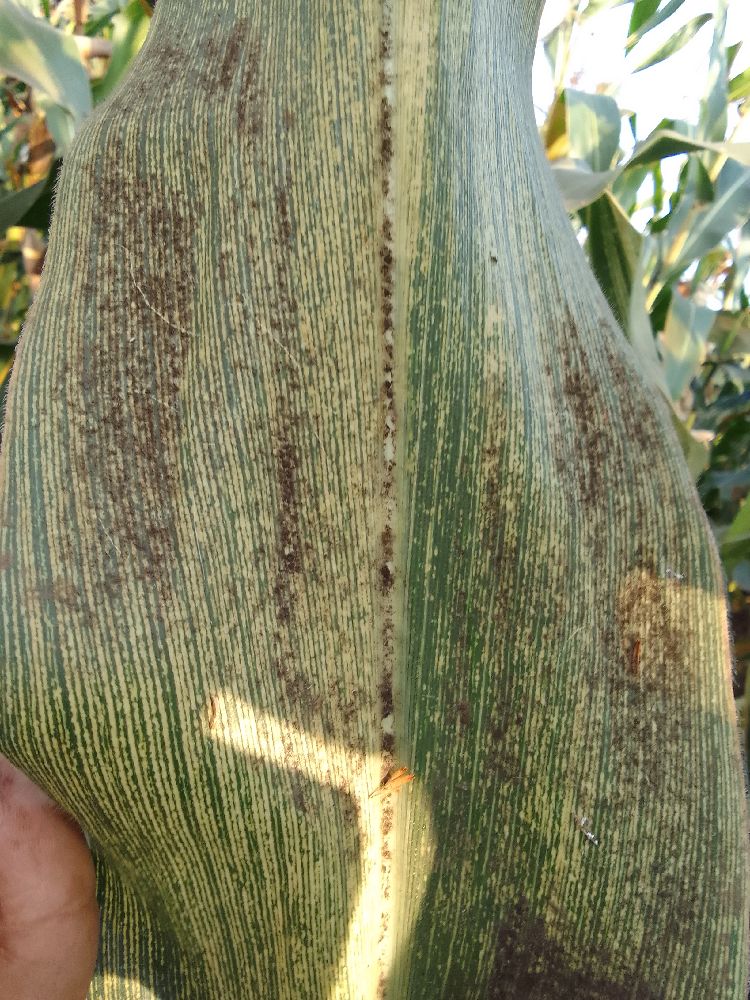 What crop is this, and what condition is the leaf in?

maize, maize streak virus
